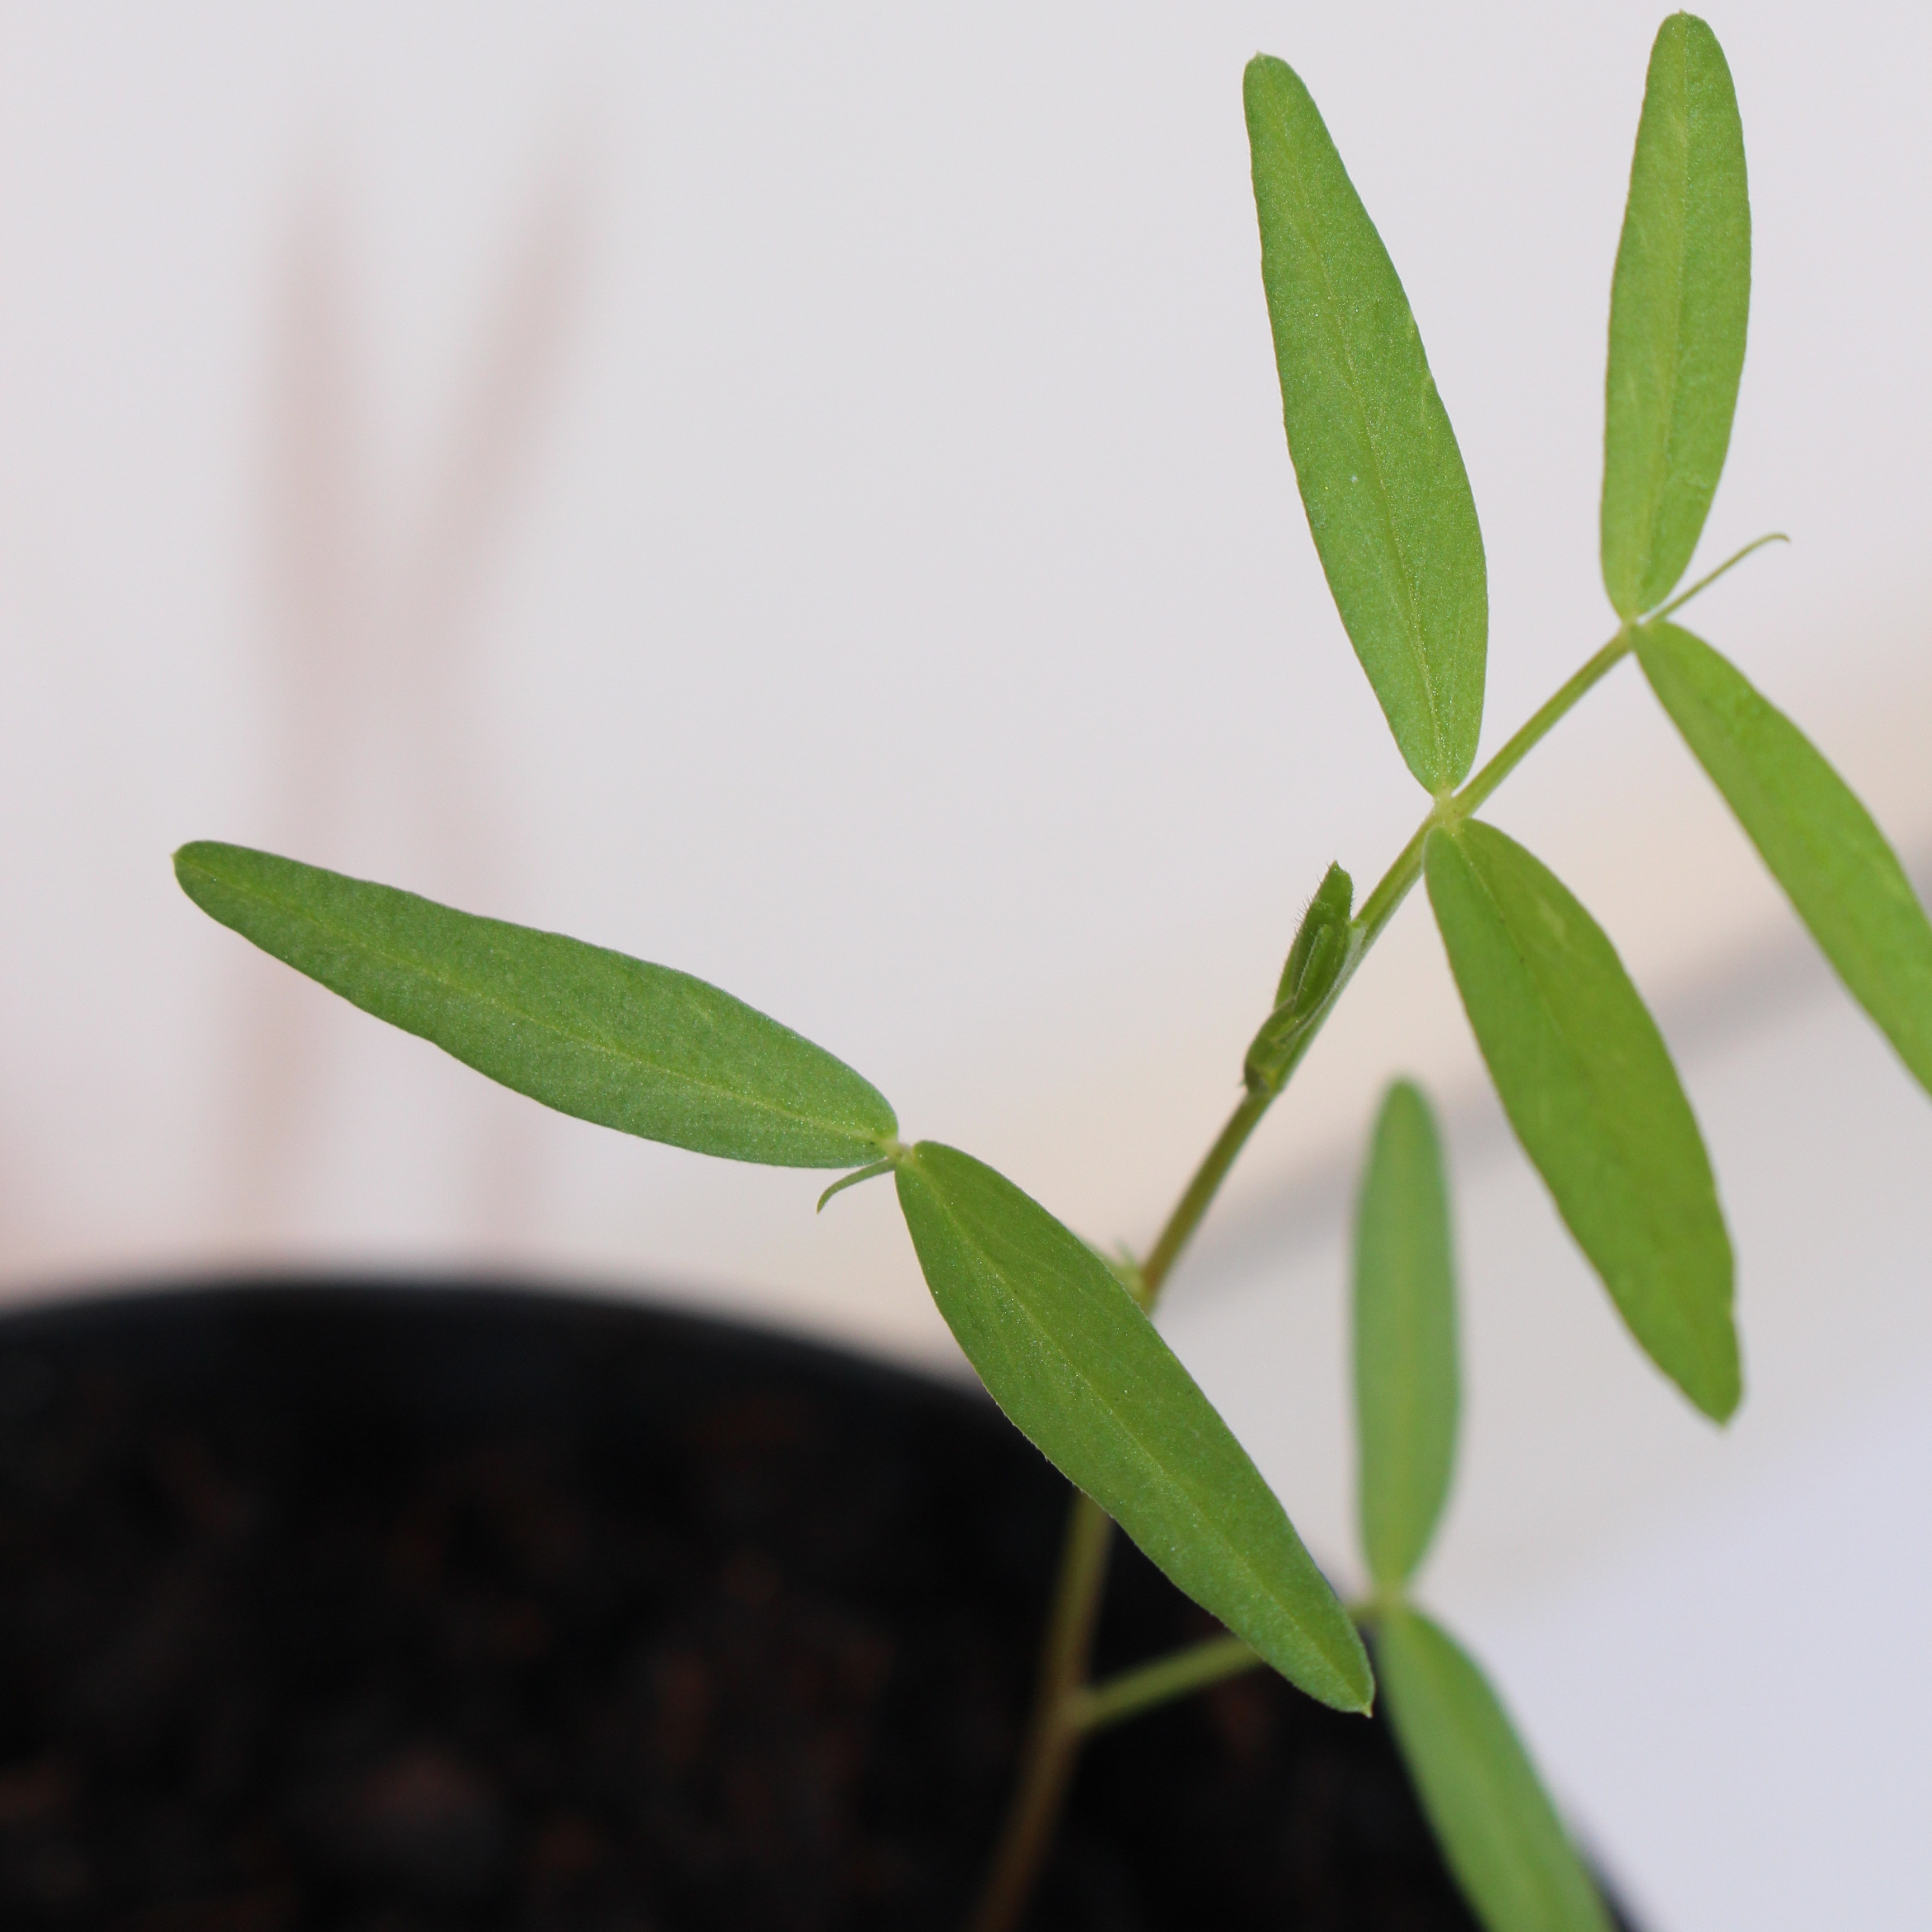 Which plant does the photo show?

Vicia sativa
